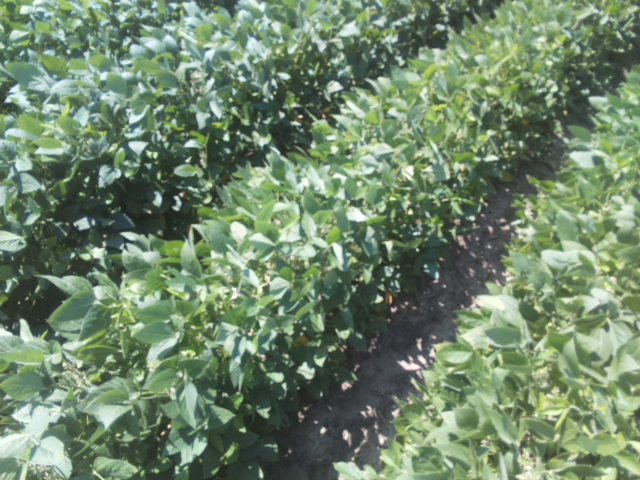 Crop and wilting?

soybean, leaflets folding inward at secondary pulvinus with no turgor loss in leaflets or petioles
